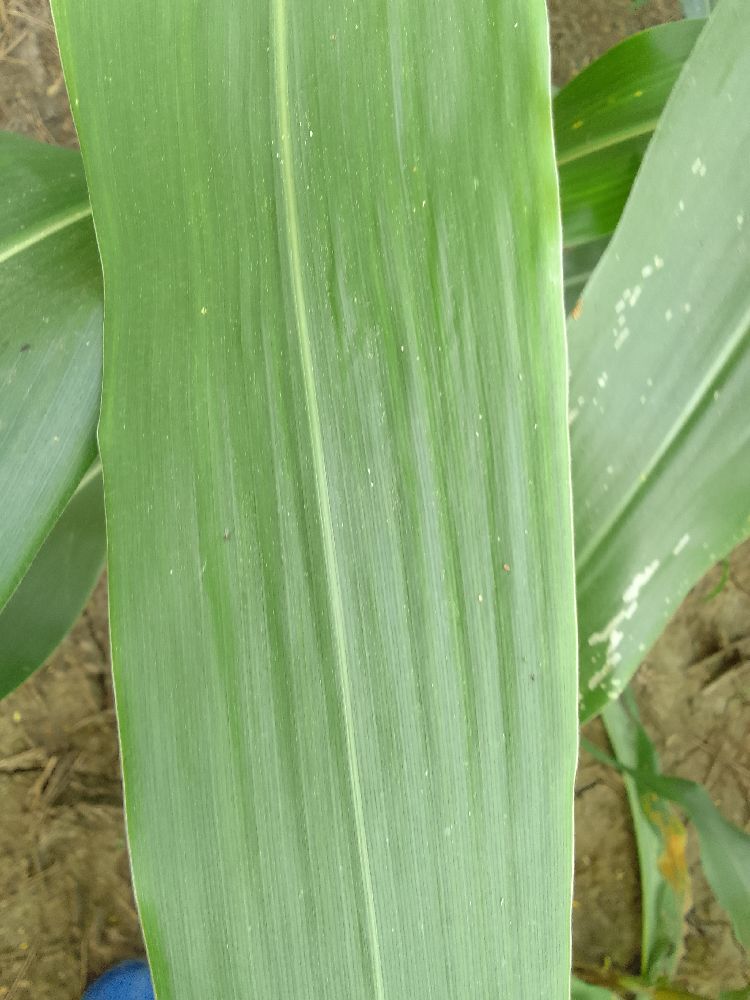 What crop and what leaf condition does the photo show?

maize, healthy
